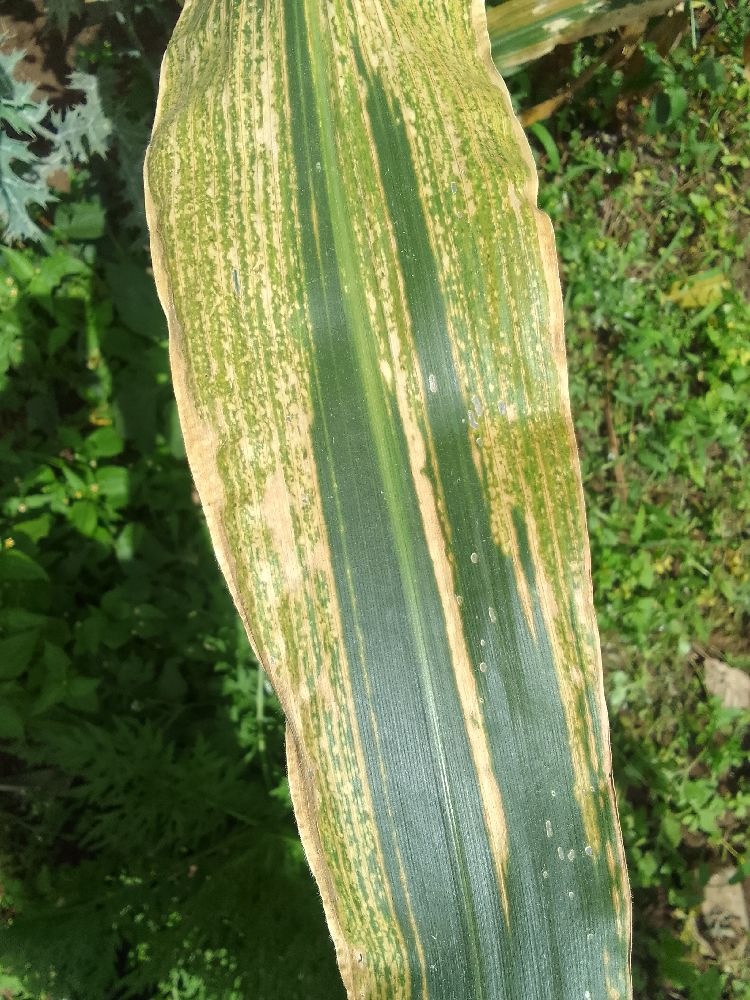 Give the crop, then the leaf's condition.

maize, maize lethal necrosis
